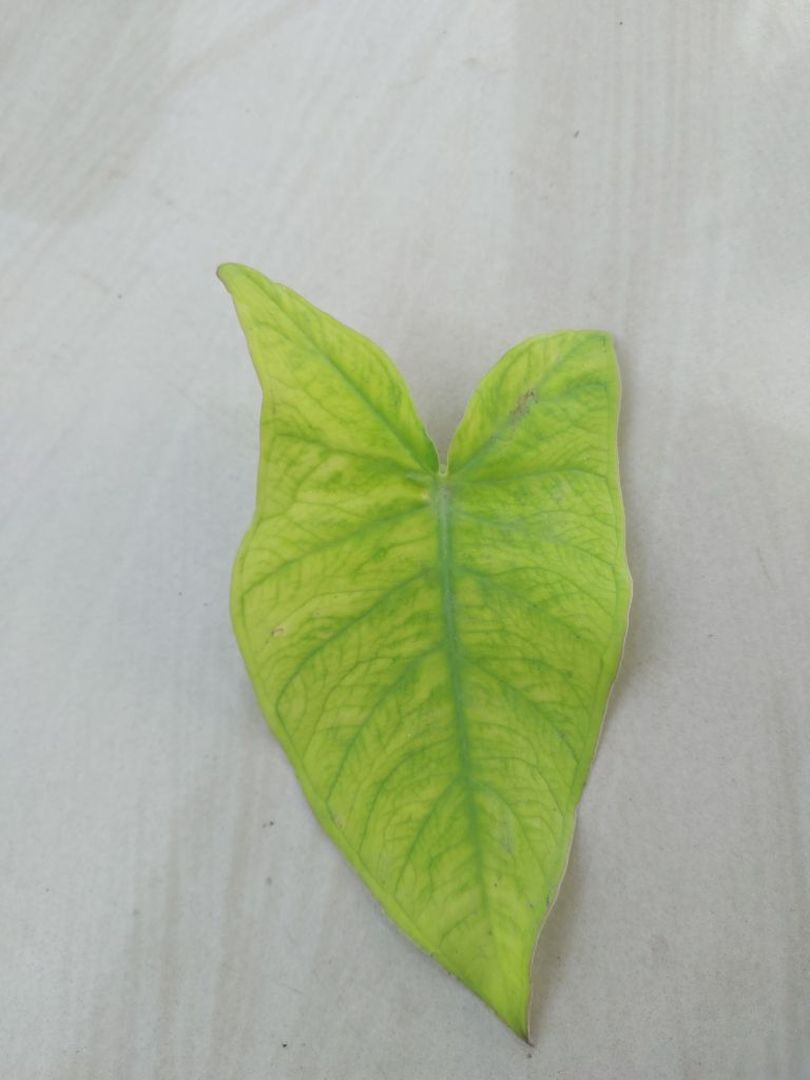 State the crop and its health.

taro, mosaic
